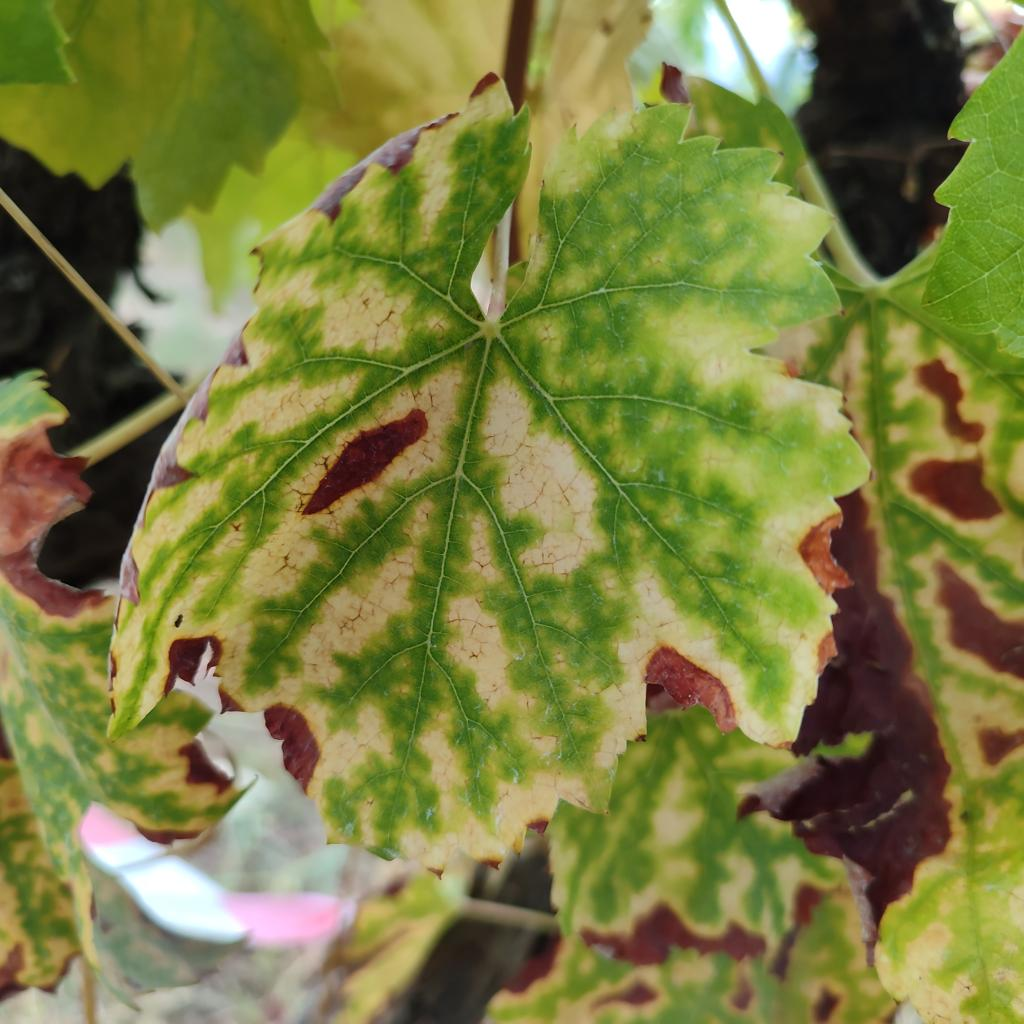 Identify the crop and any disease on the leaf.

grapevine, esca complex
